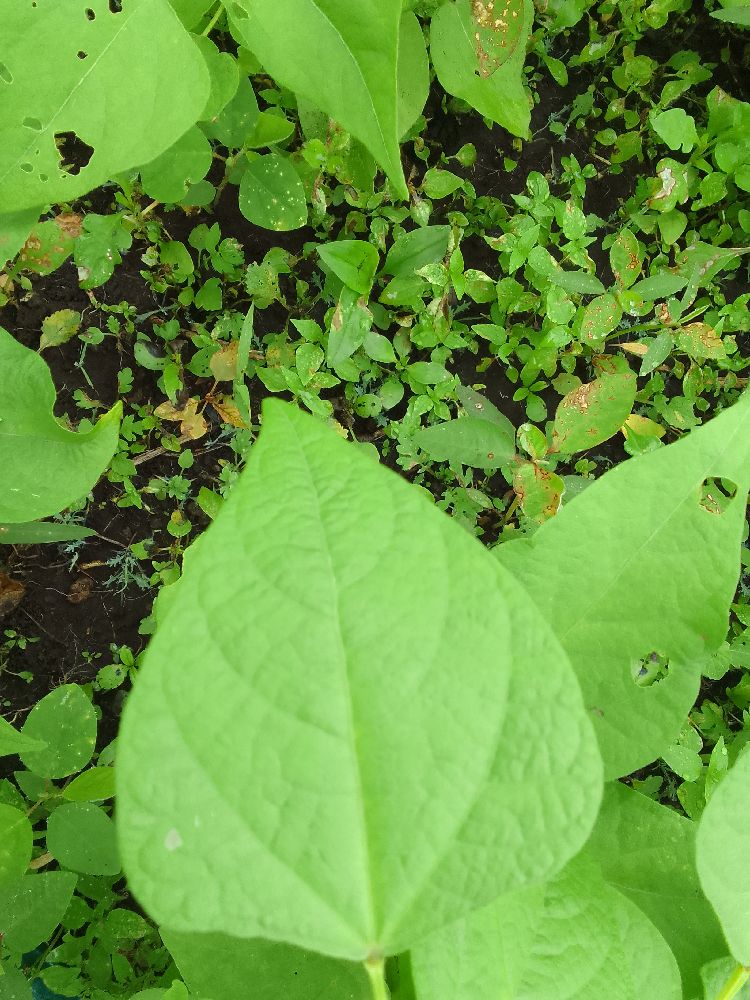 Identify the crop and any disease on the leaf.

common bean, healthy
